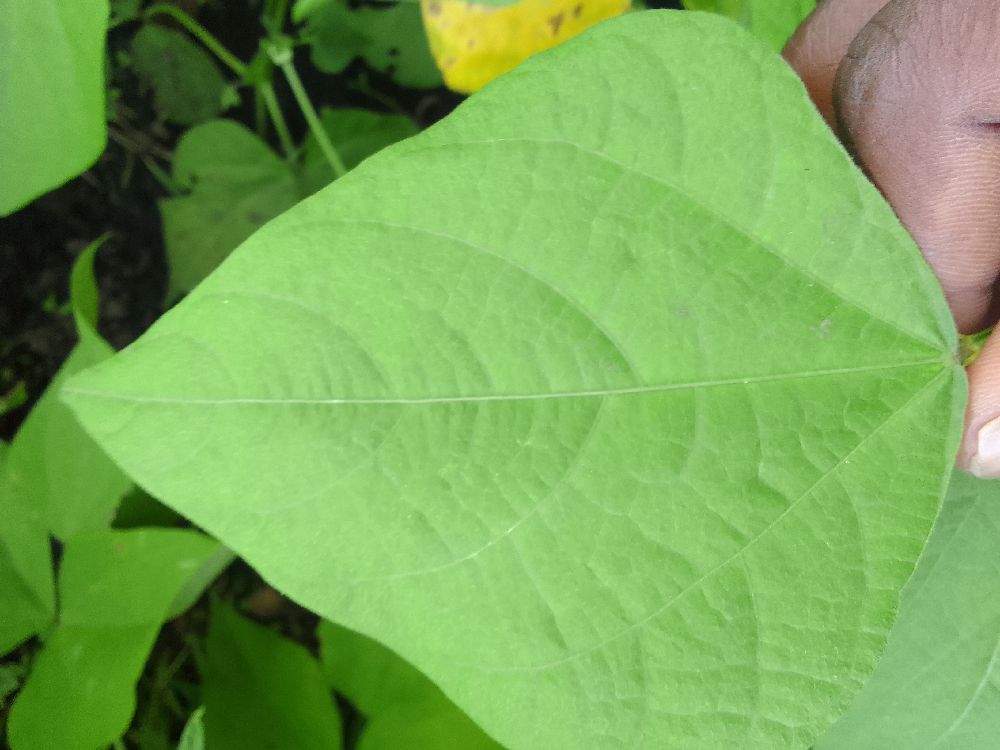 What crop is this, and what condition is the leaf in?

common bean, healthy
